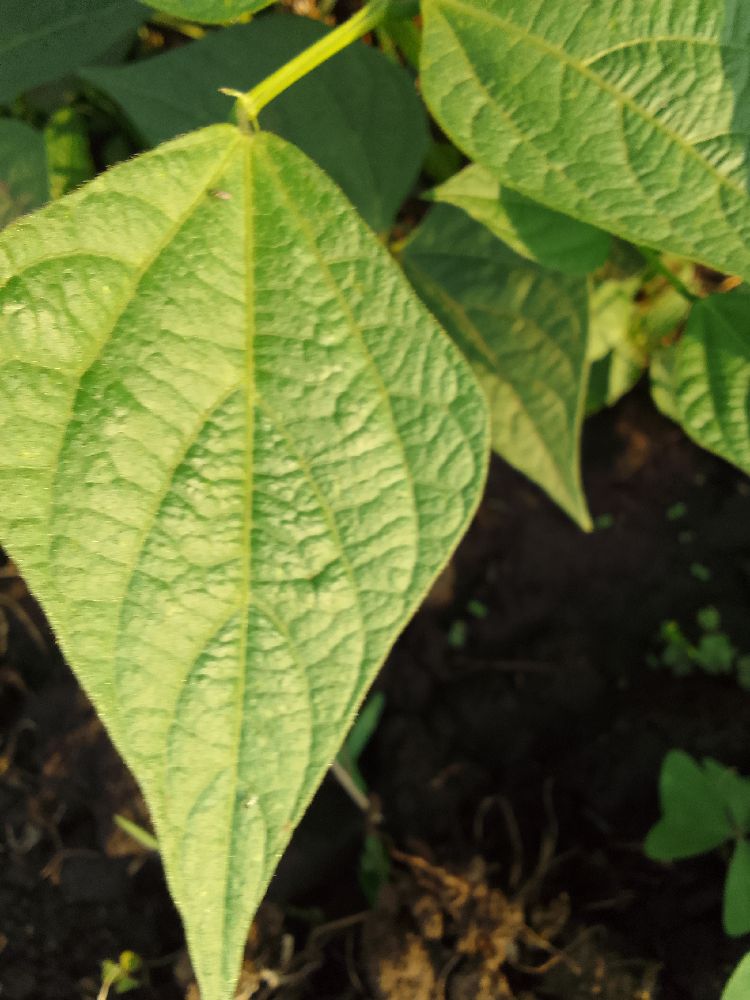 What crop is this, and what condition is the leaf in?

common bean, healthy
